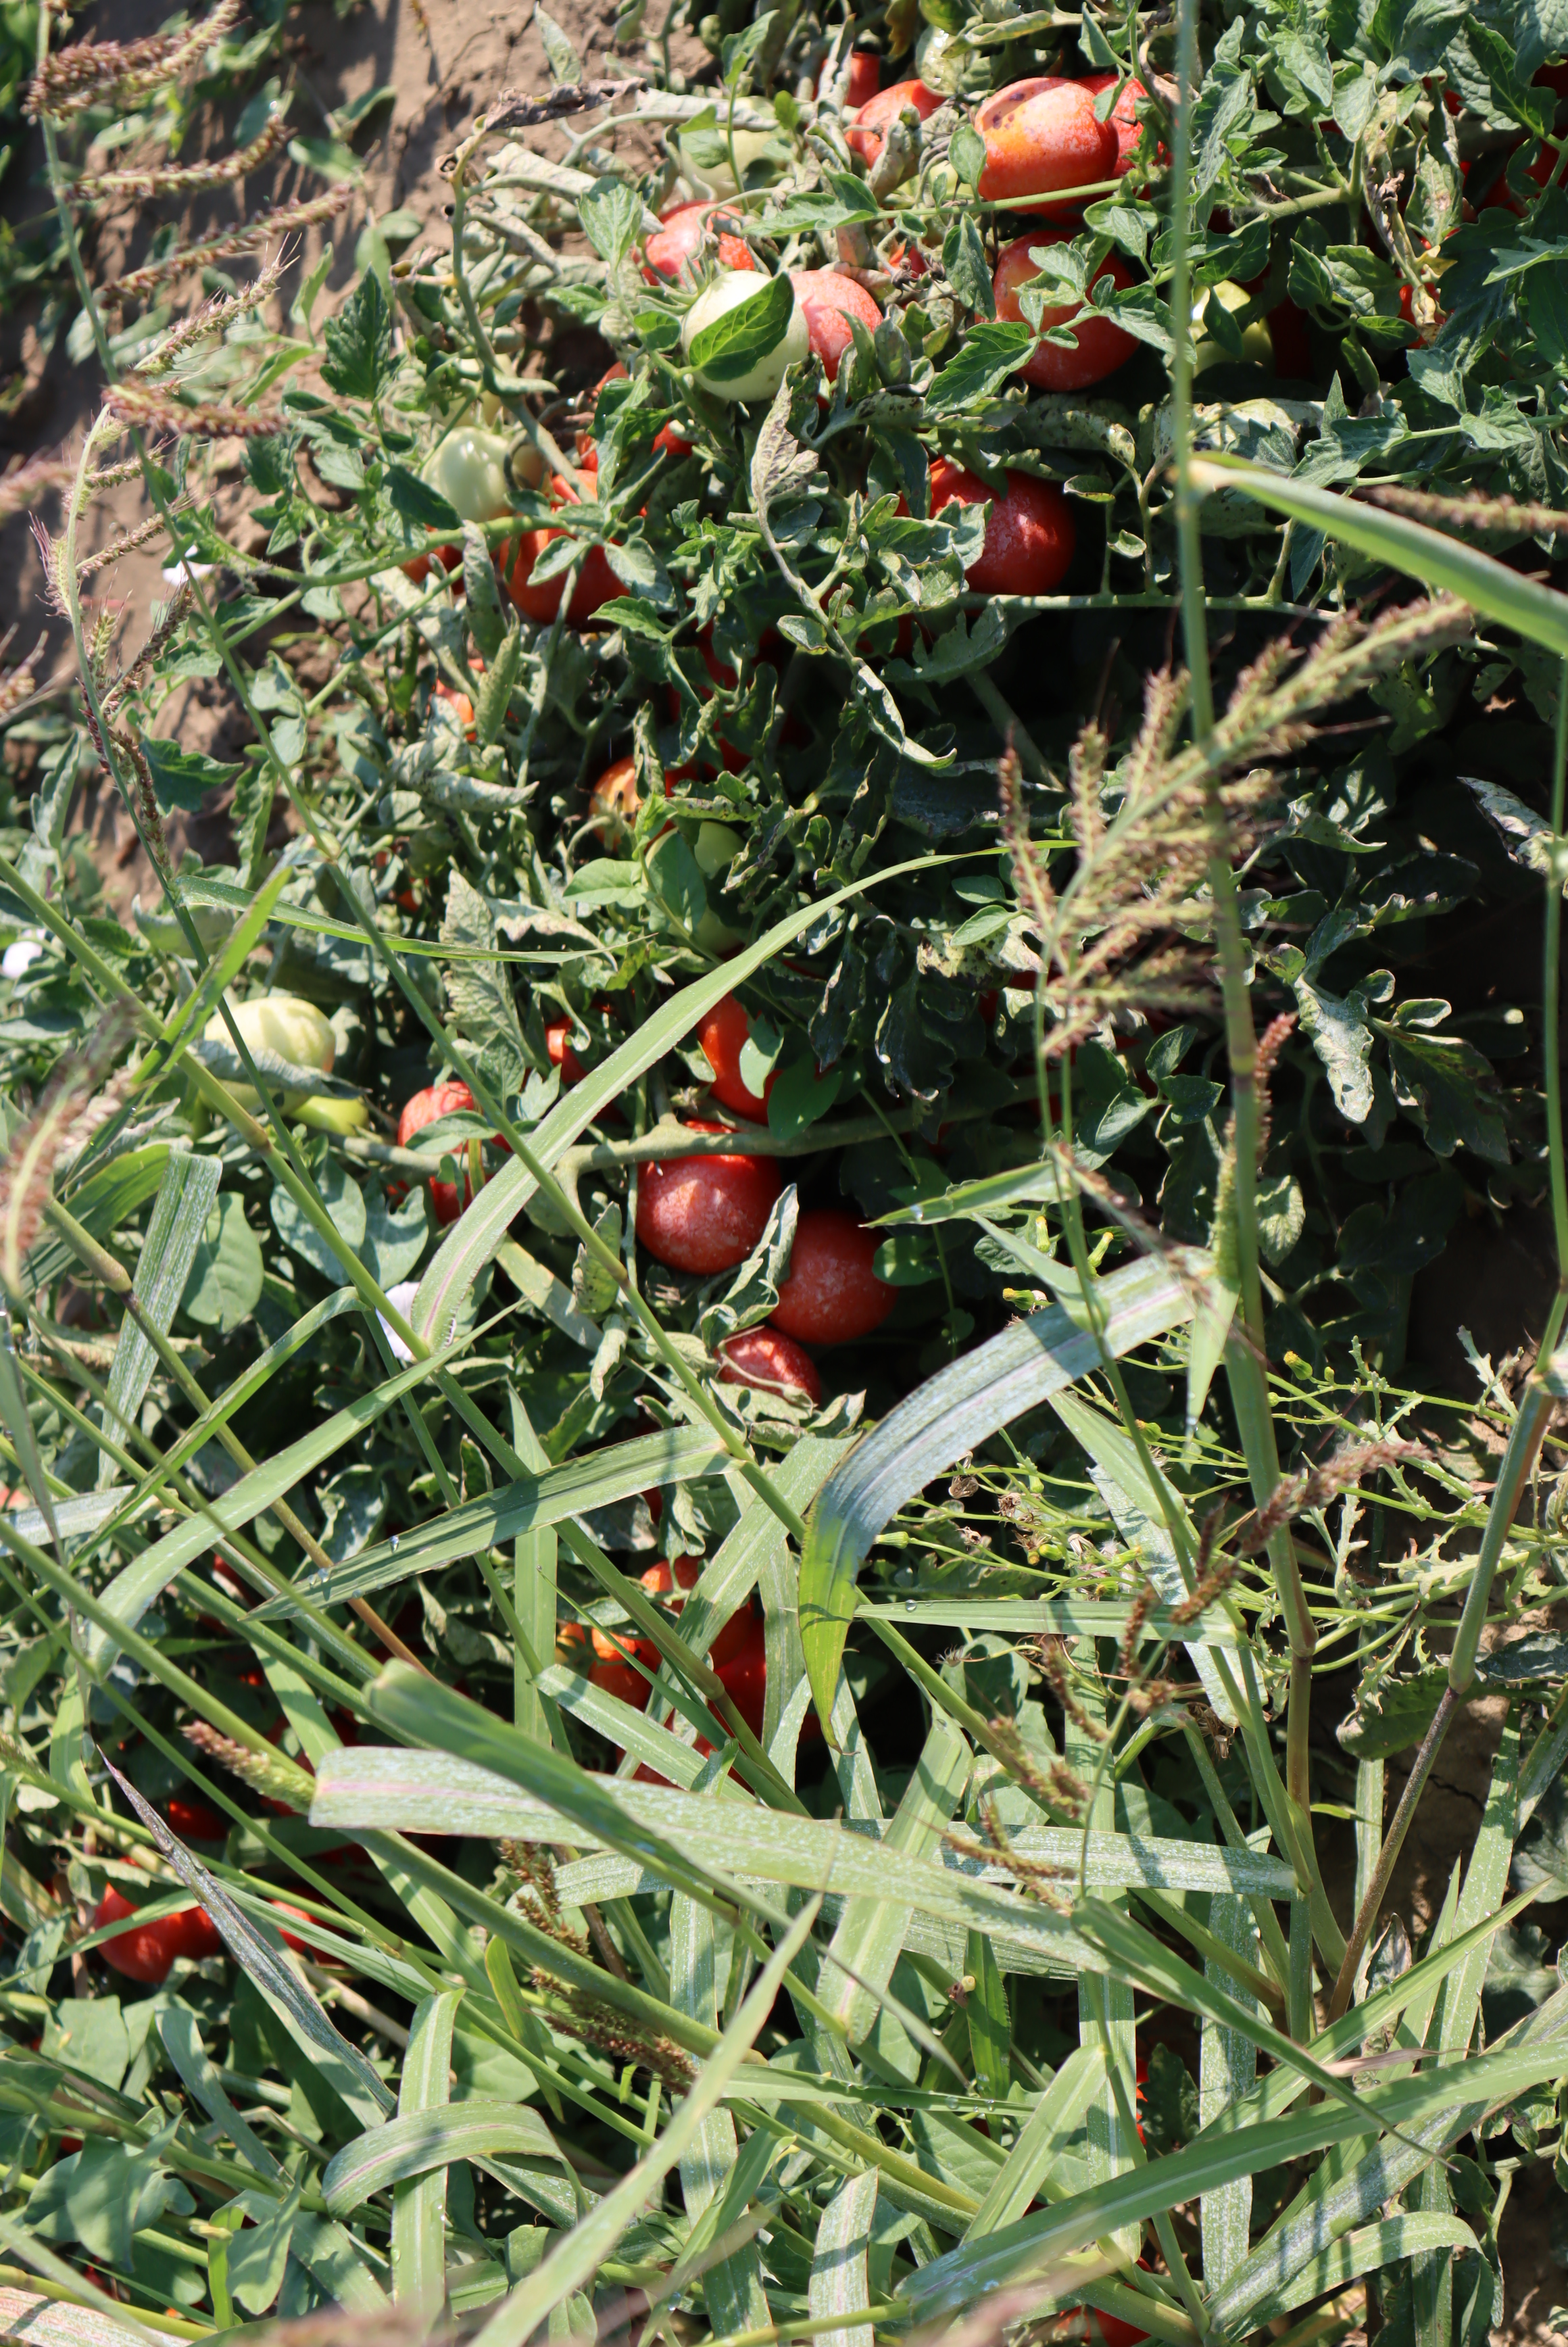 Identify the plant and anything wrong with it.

tomato, bacterial spot, drought, weeds
